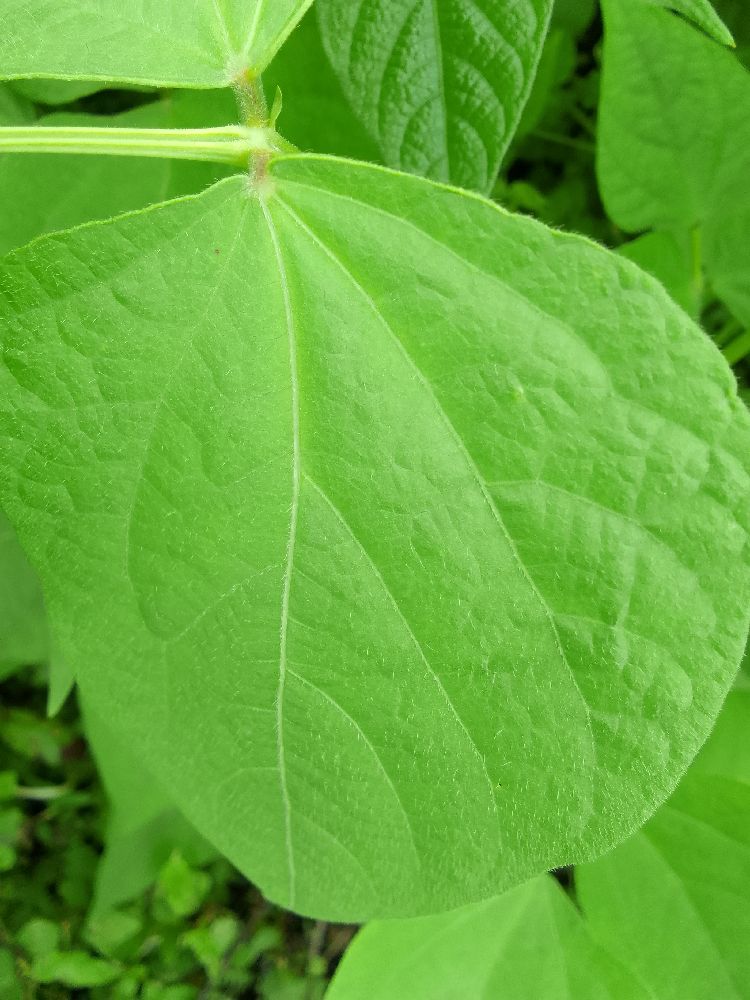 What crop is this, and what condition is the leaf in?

common bean, healthy
